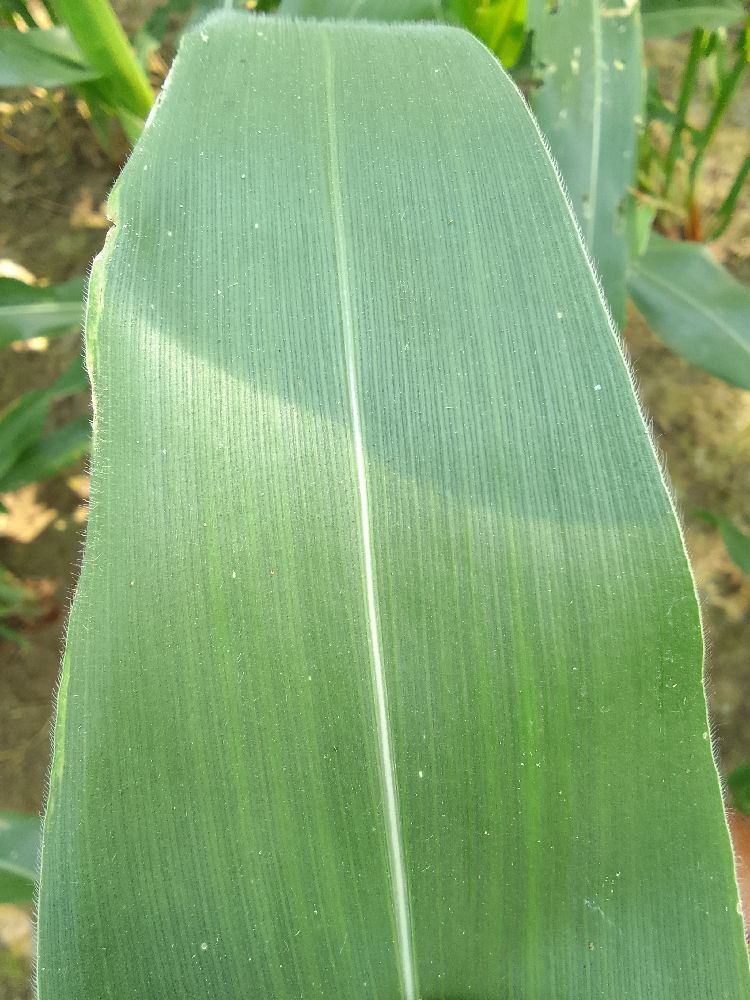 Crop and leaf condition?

maize, healthy
